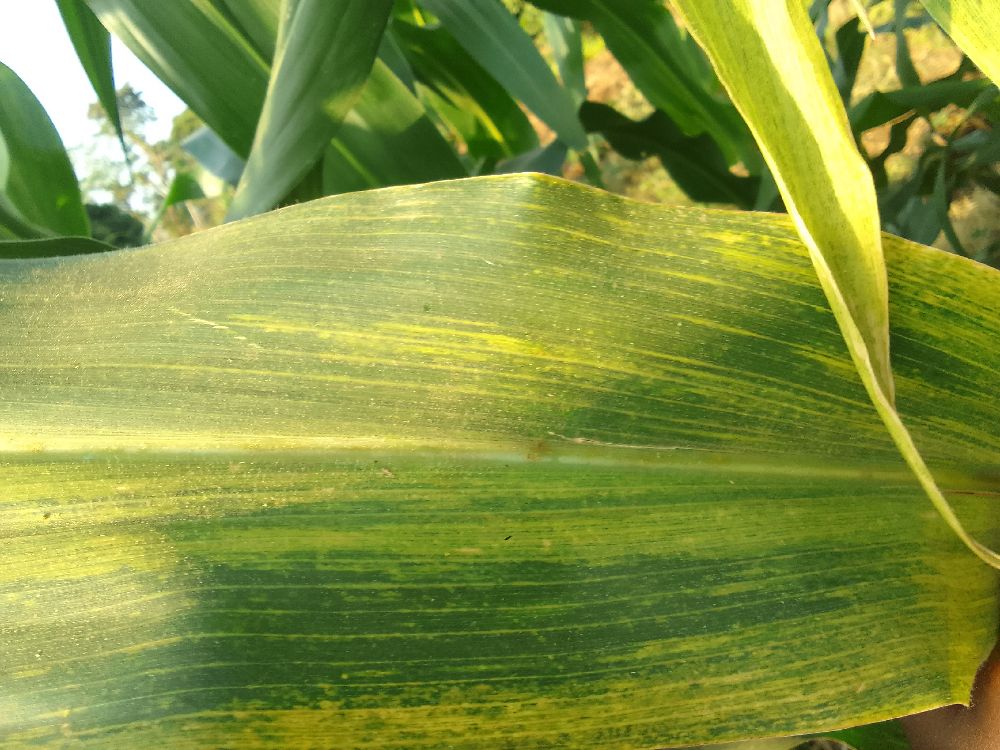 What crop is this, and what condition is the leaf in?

maize, maize lethal necrosis
